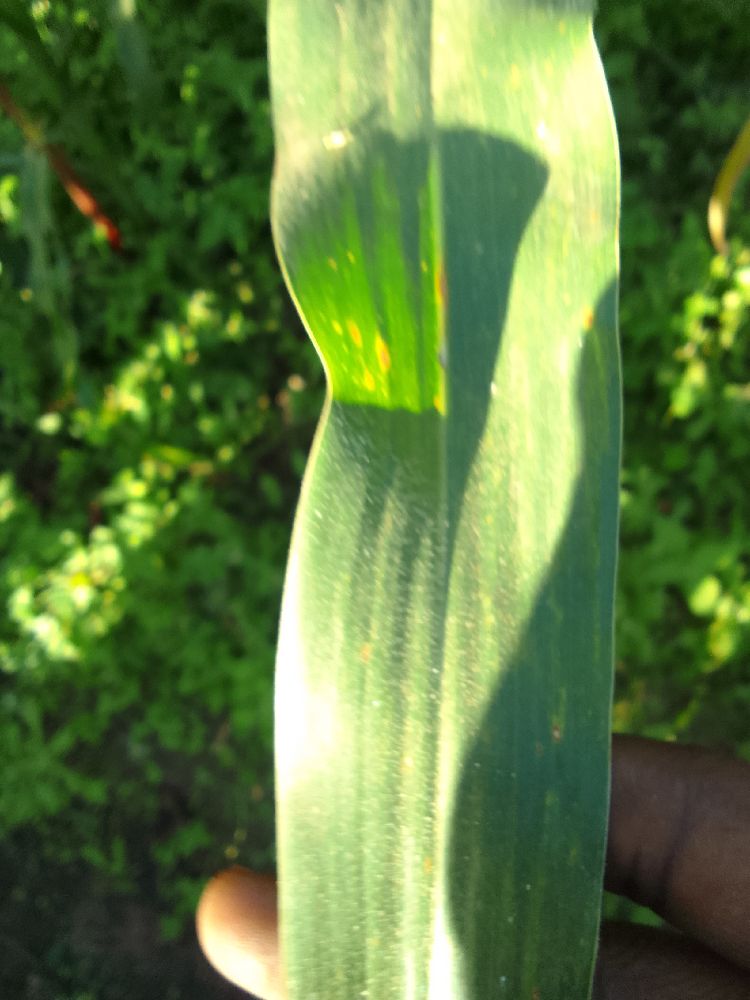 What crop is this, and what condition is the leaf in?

maize, healthy
